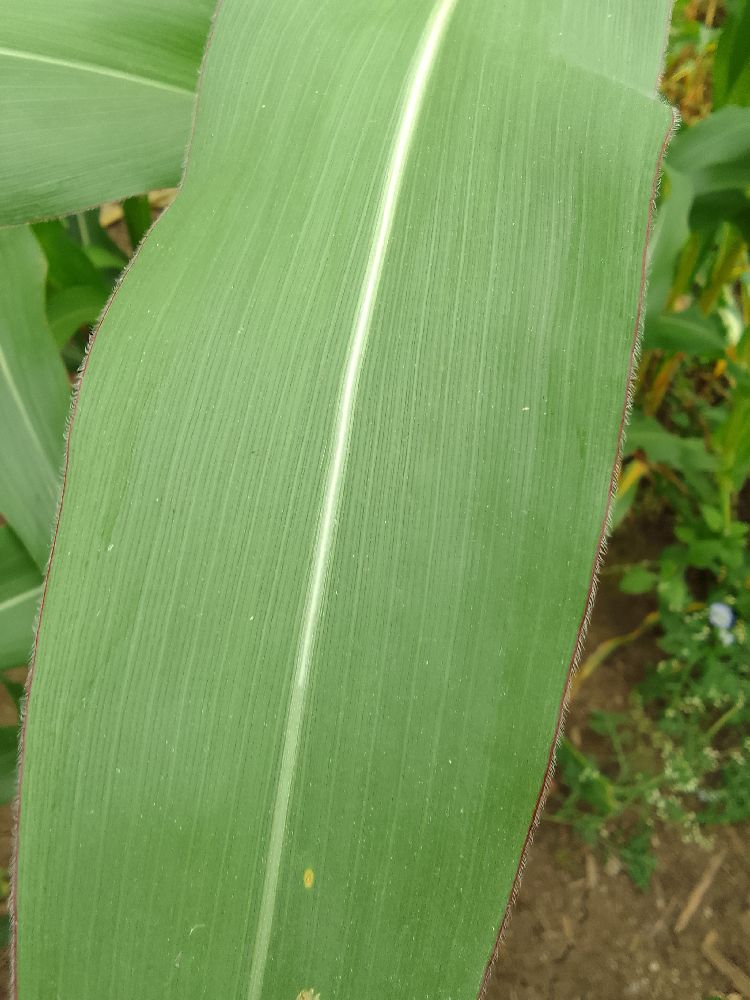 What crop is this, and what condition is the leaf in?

maize, healthy
